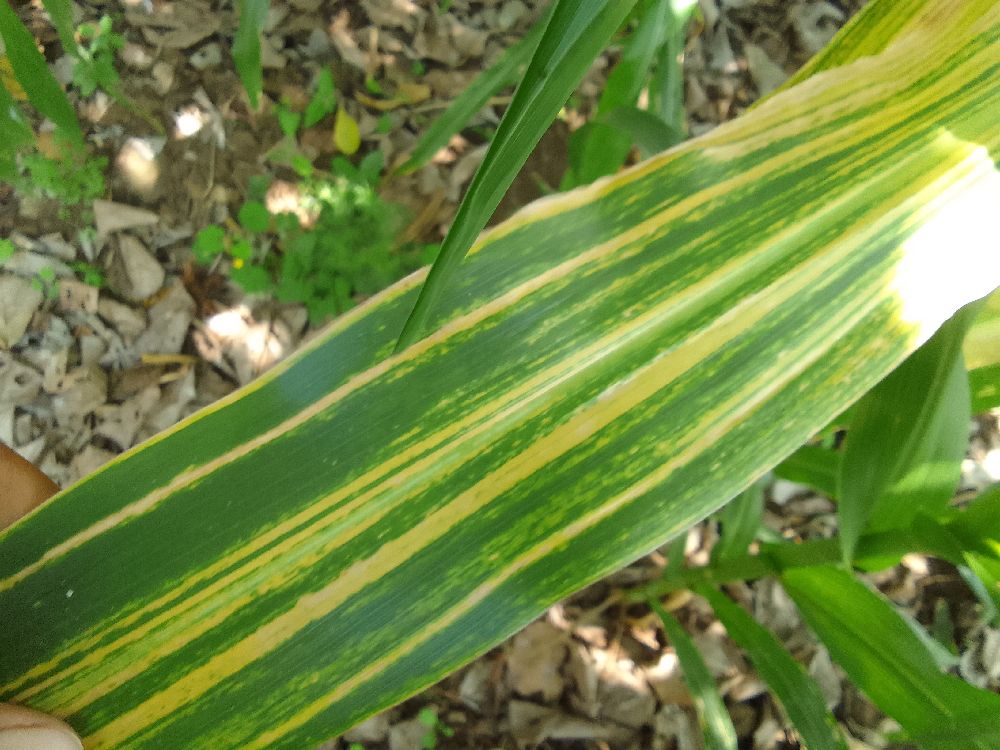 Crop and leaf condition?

maize, maize lethal necrosis
